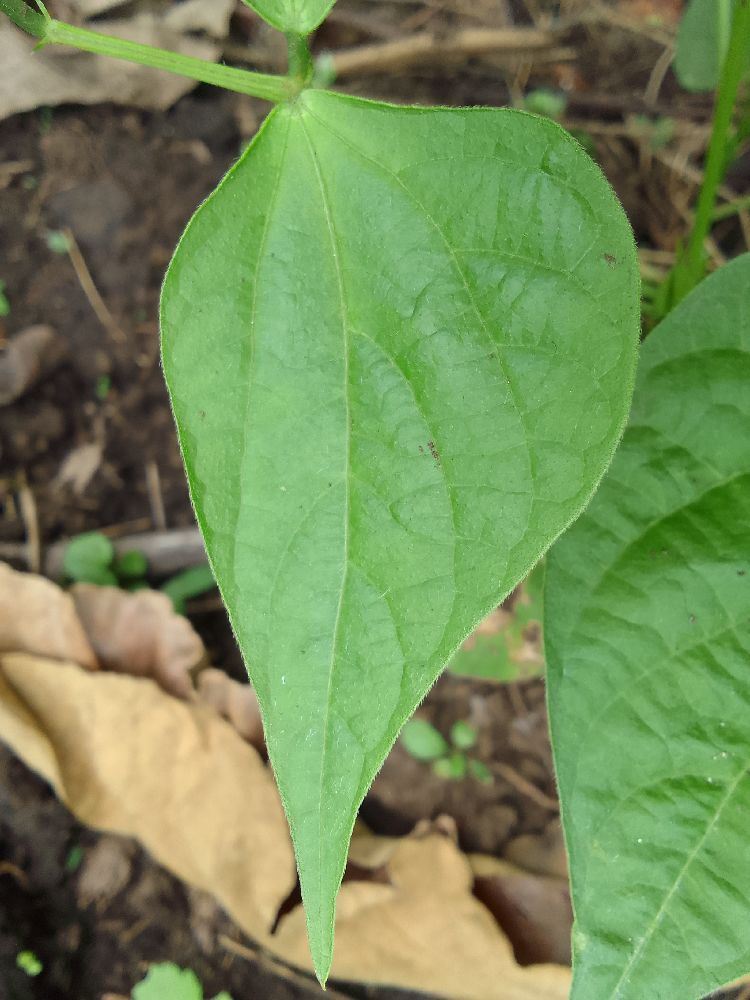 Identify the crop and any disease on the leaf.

common bean, healthy
